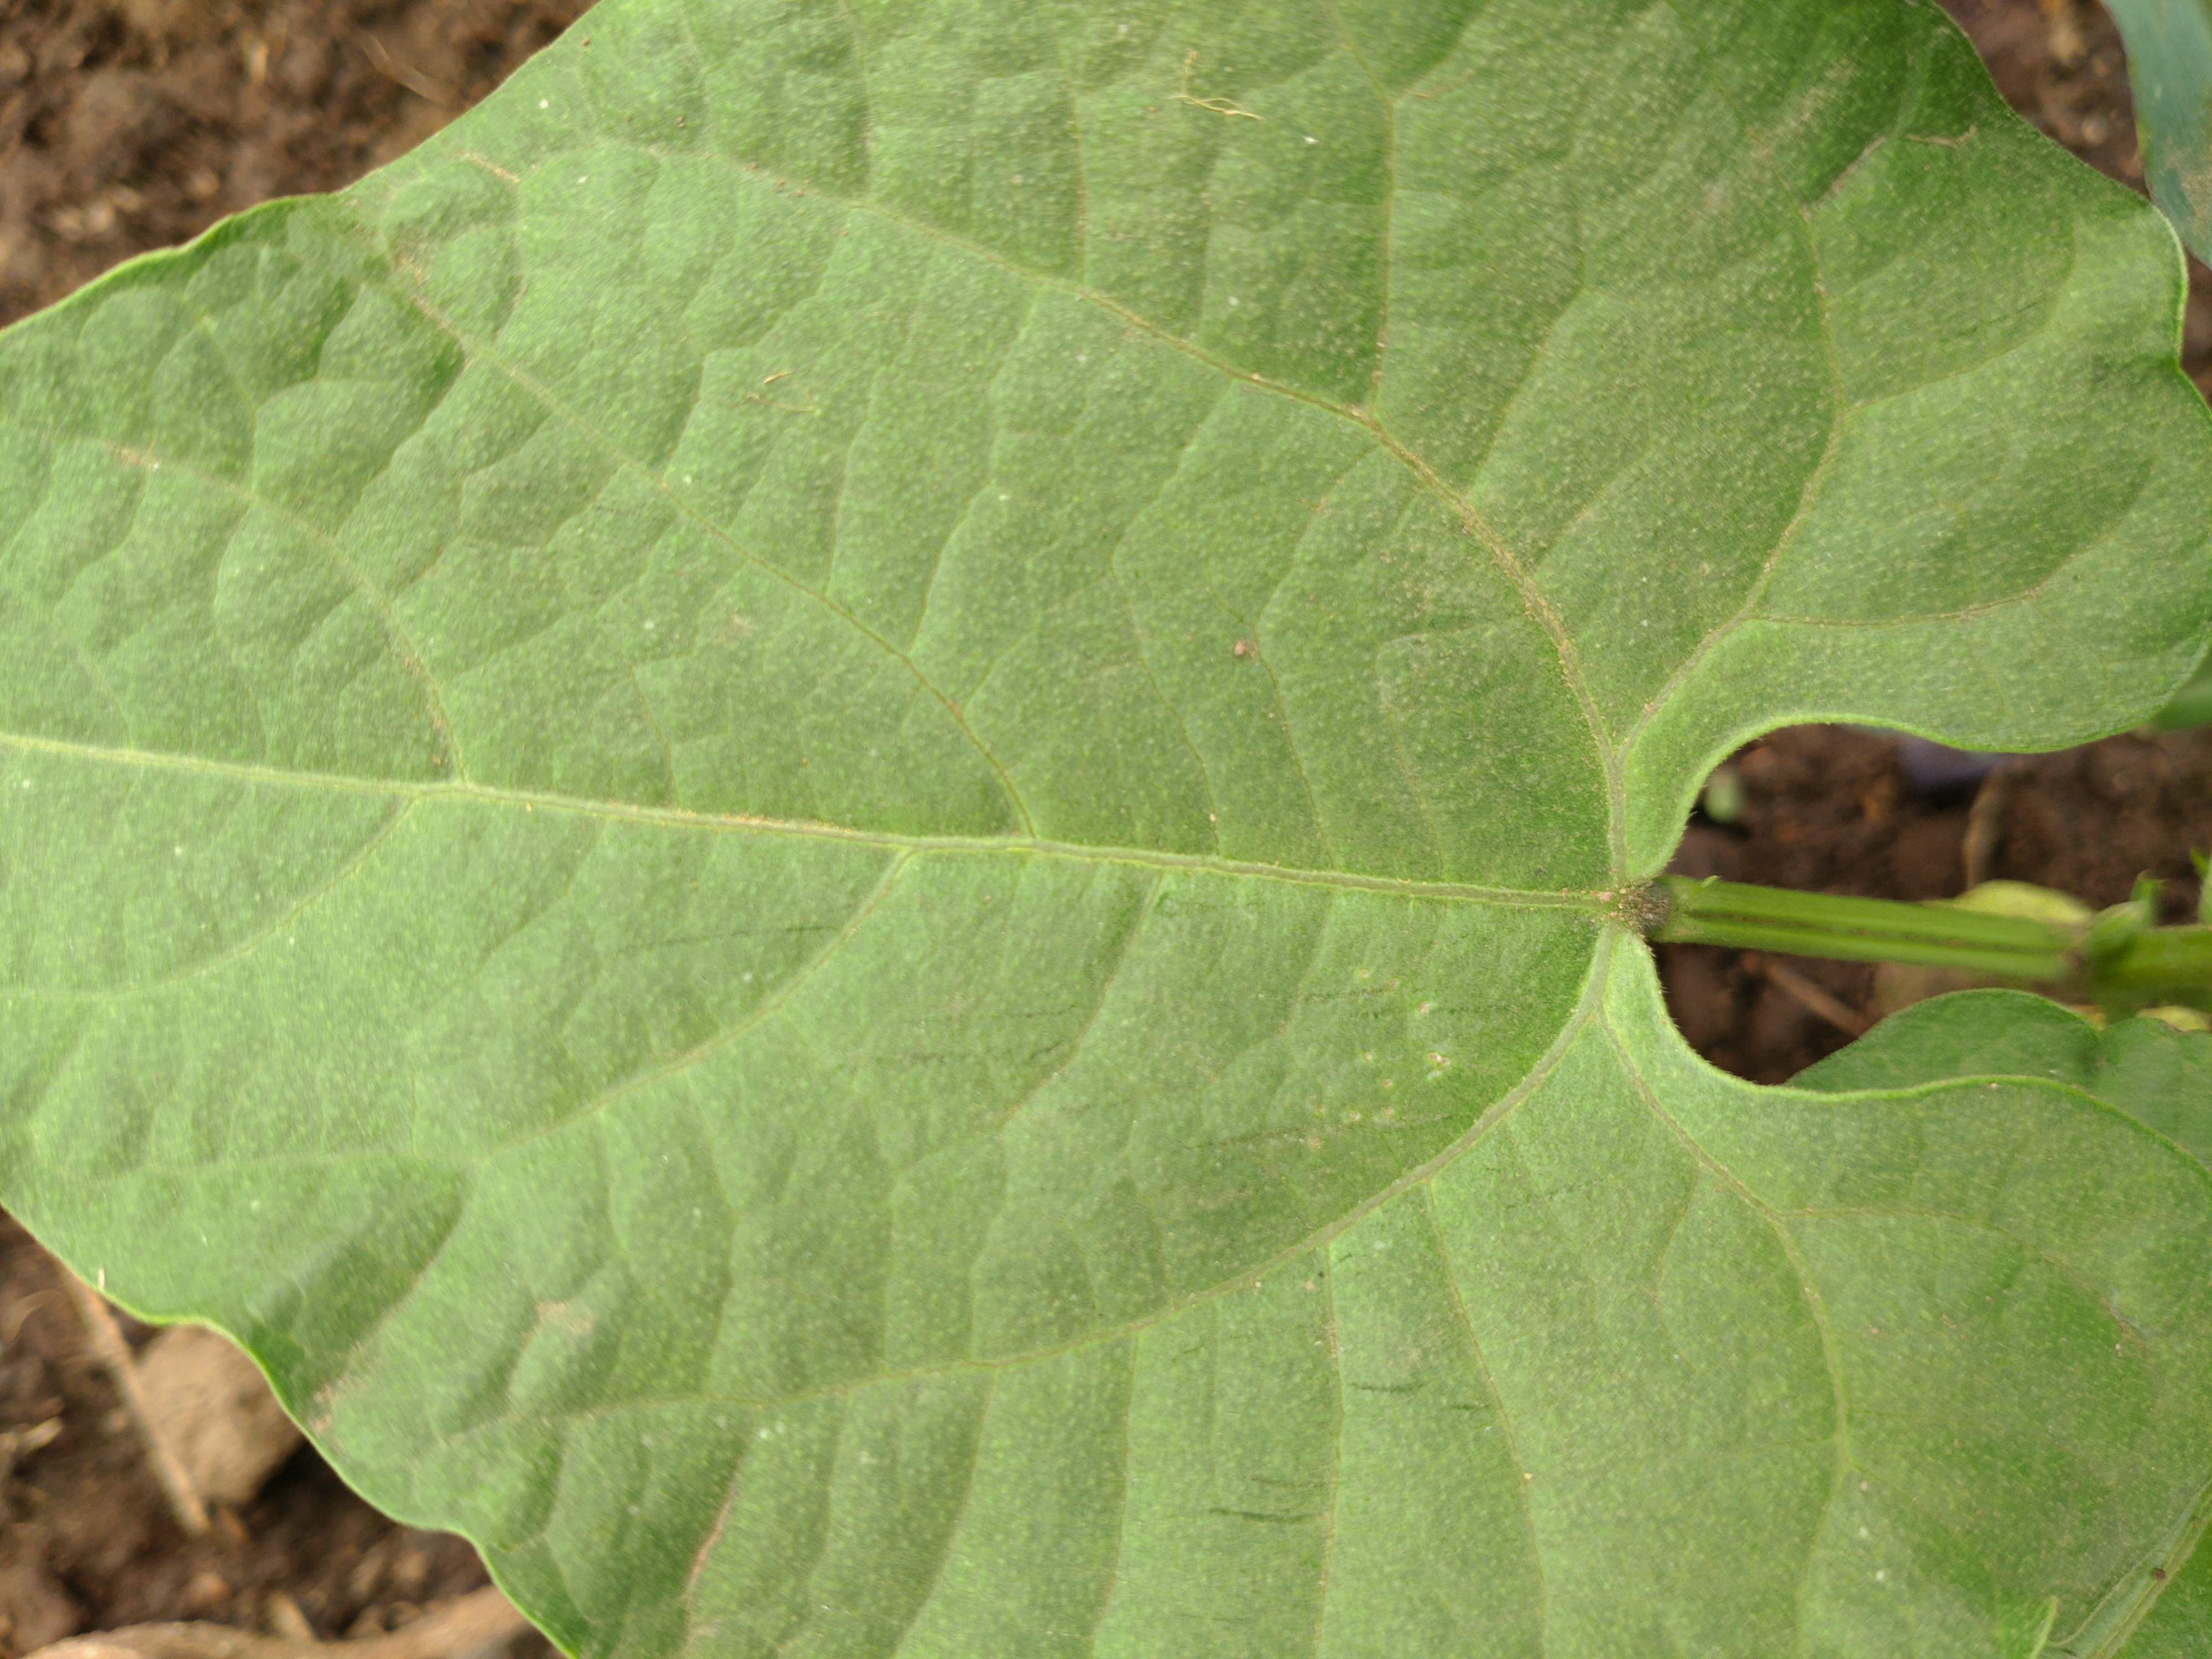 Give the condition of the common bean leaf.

healthy
